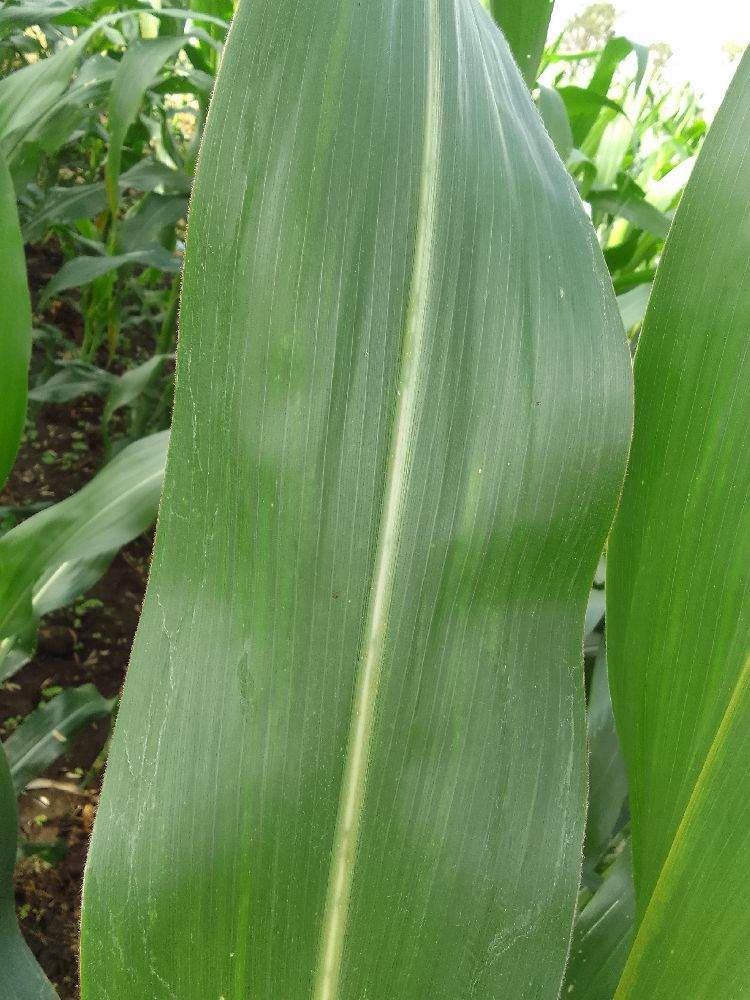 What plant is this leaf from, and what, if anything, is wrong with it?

maize, healthy
